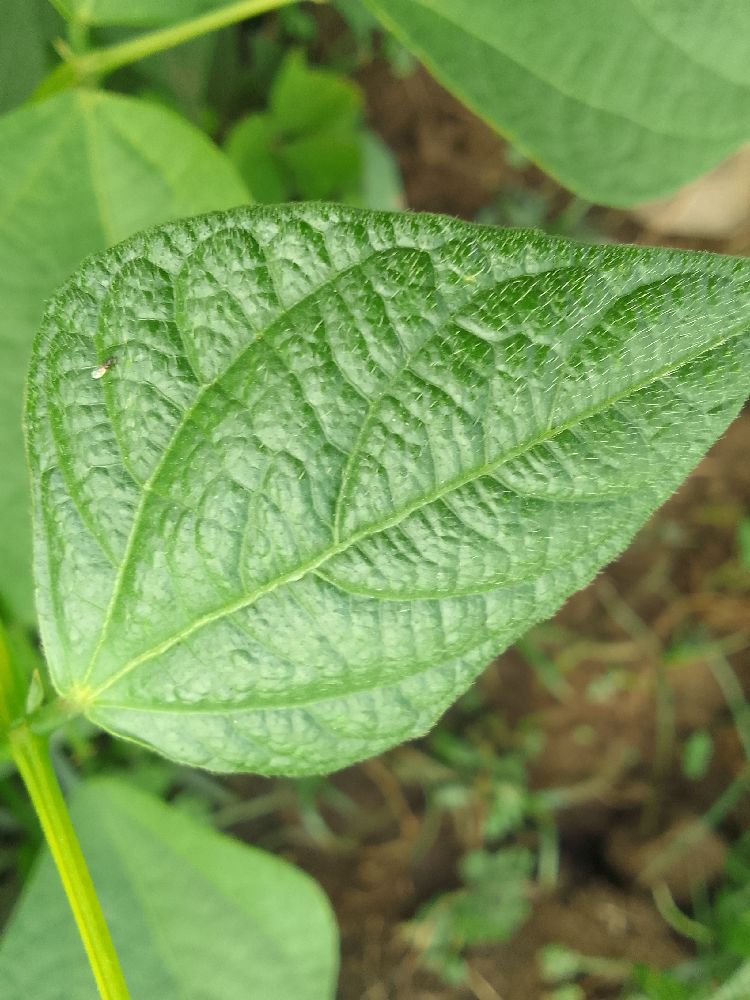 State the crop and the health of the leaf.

common bean, healthy
